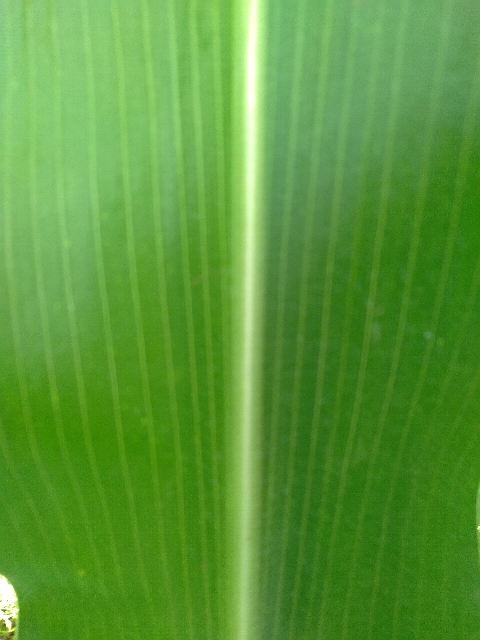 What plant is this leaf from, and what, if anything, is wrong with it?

maize, healthy
